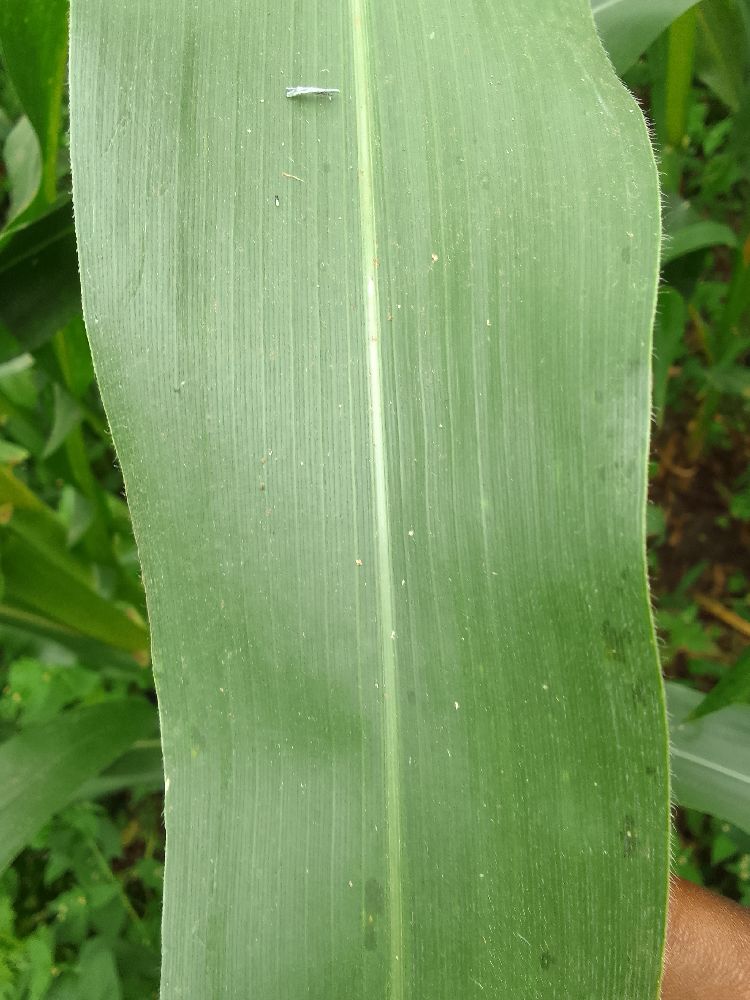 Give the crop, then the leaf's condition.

maize, healthy
